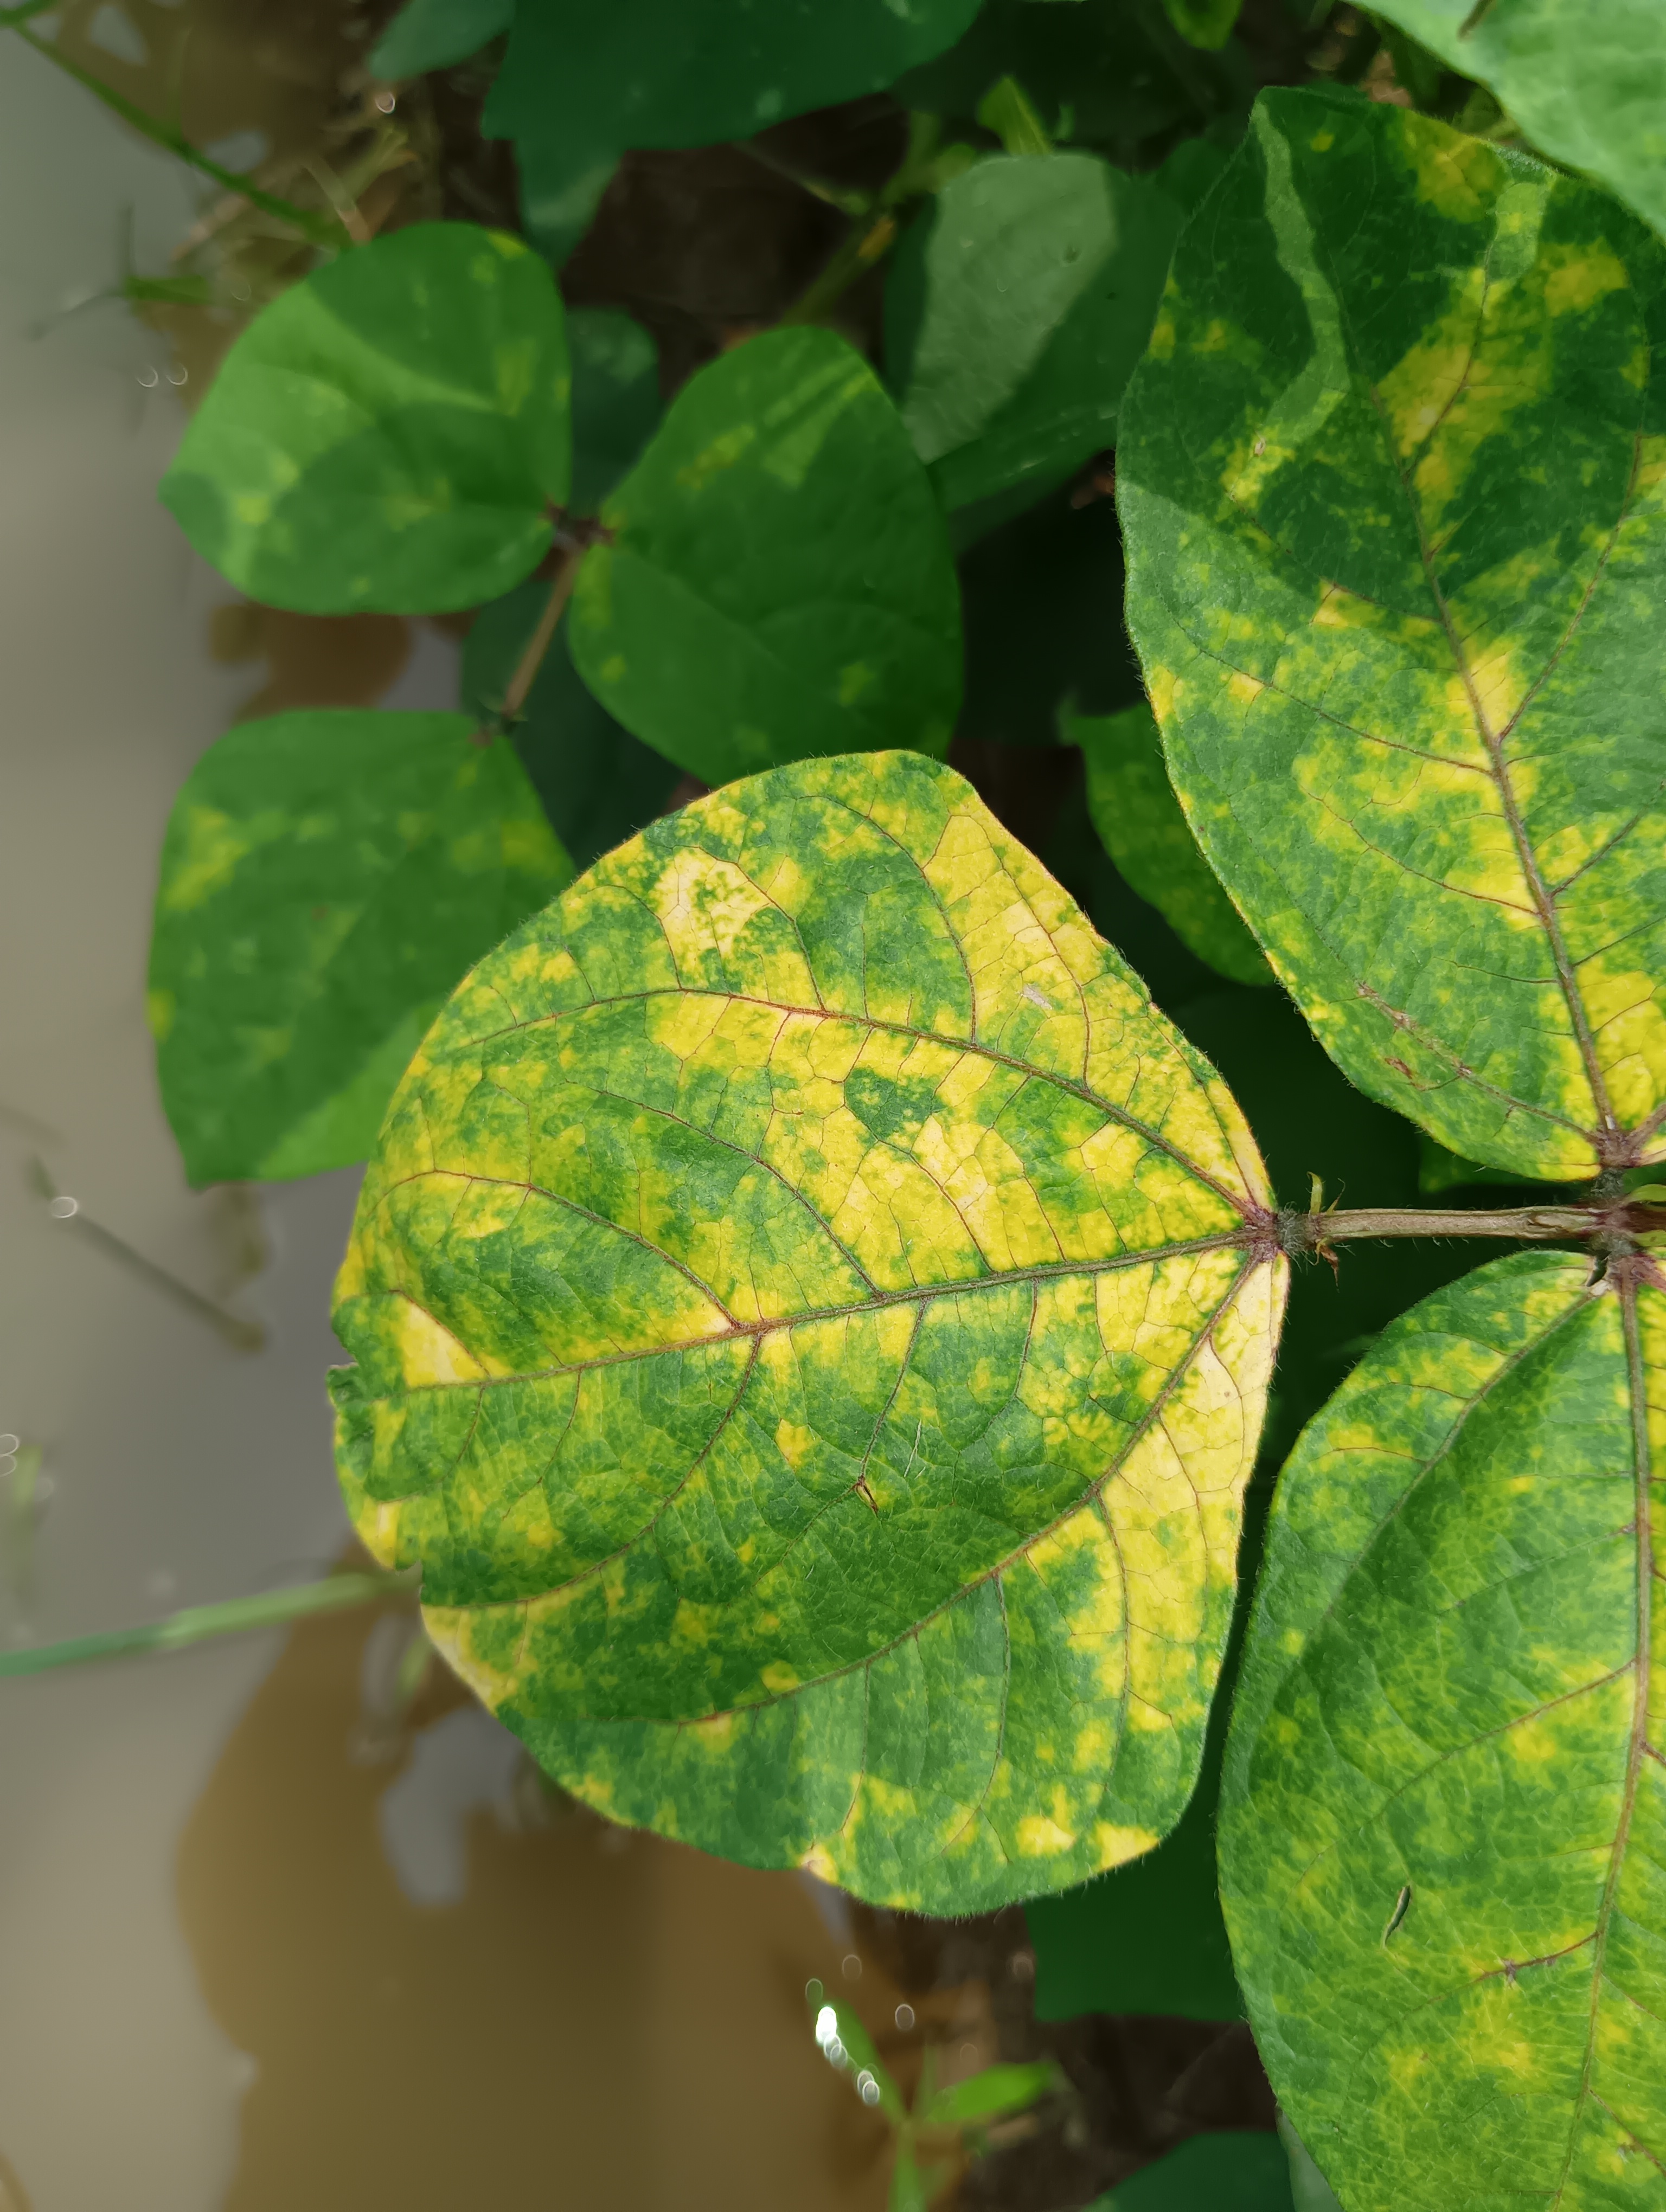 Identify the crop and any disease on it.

mungbean, yellow mosaic
